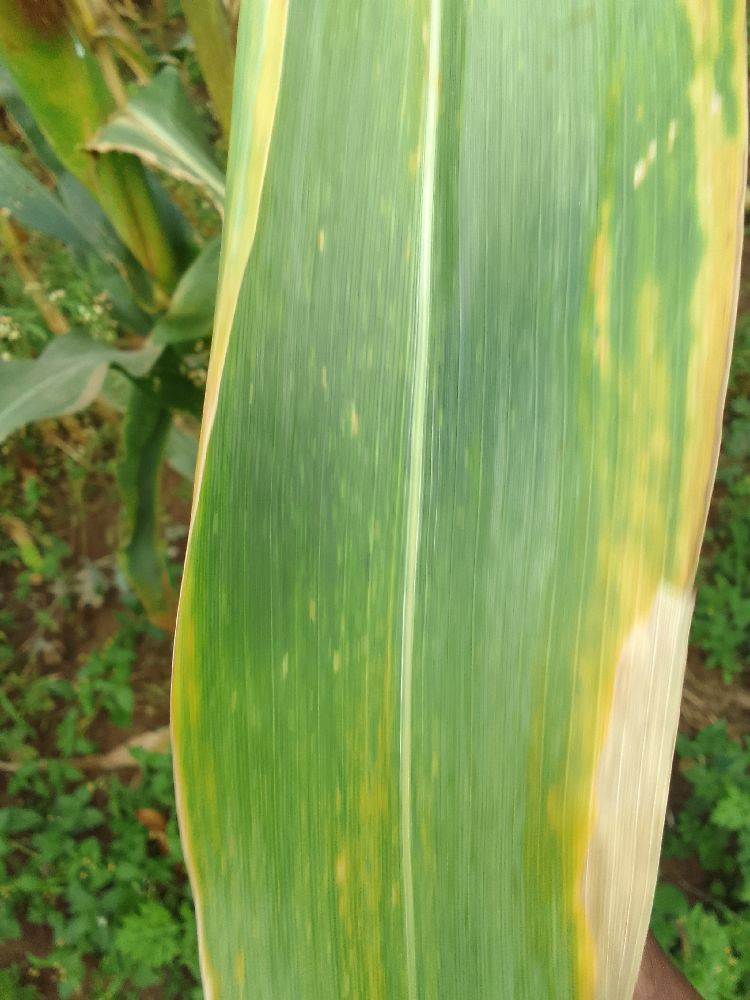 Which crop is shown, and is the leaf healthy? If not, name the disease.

maize, maize lethal necrosis
